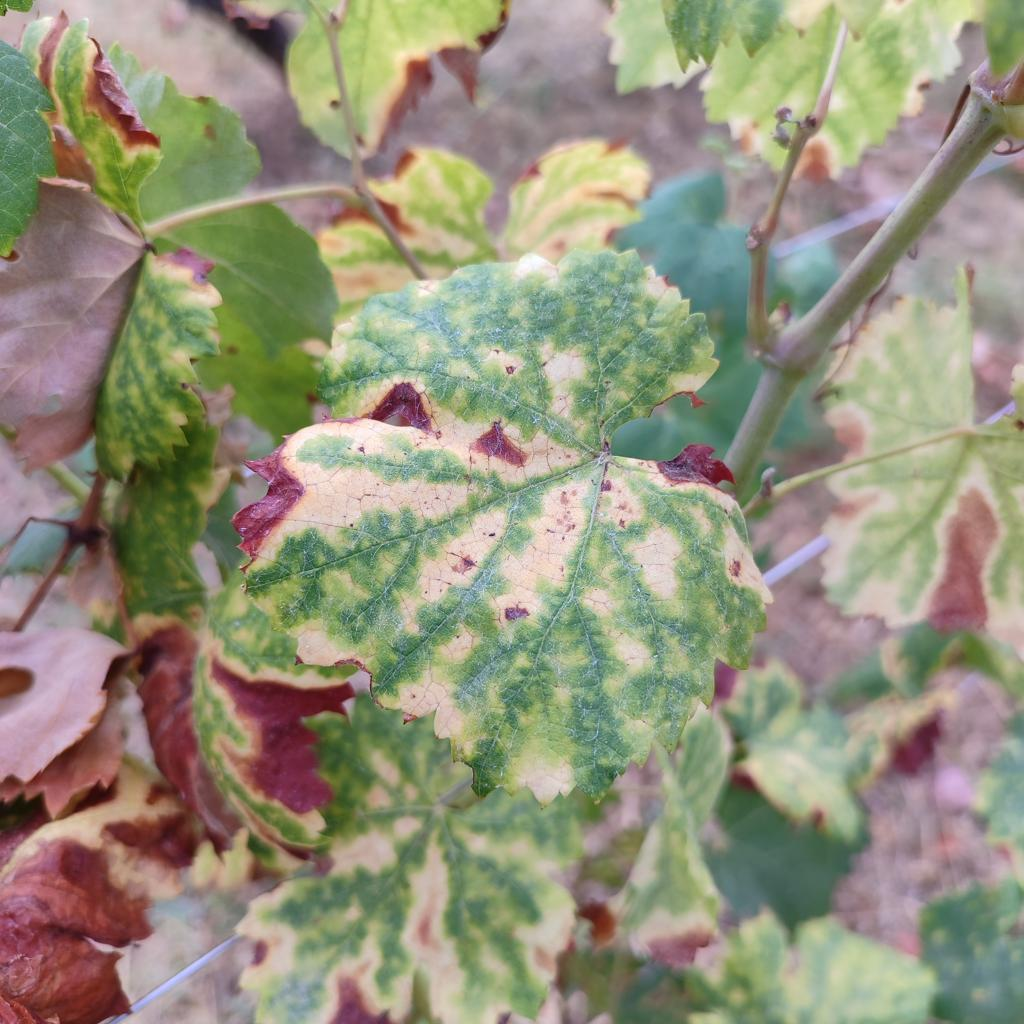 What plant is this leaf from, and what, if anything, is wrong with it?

grapevine, esca complex
